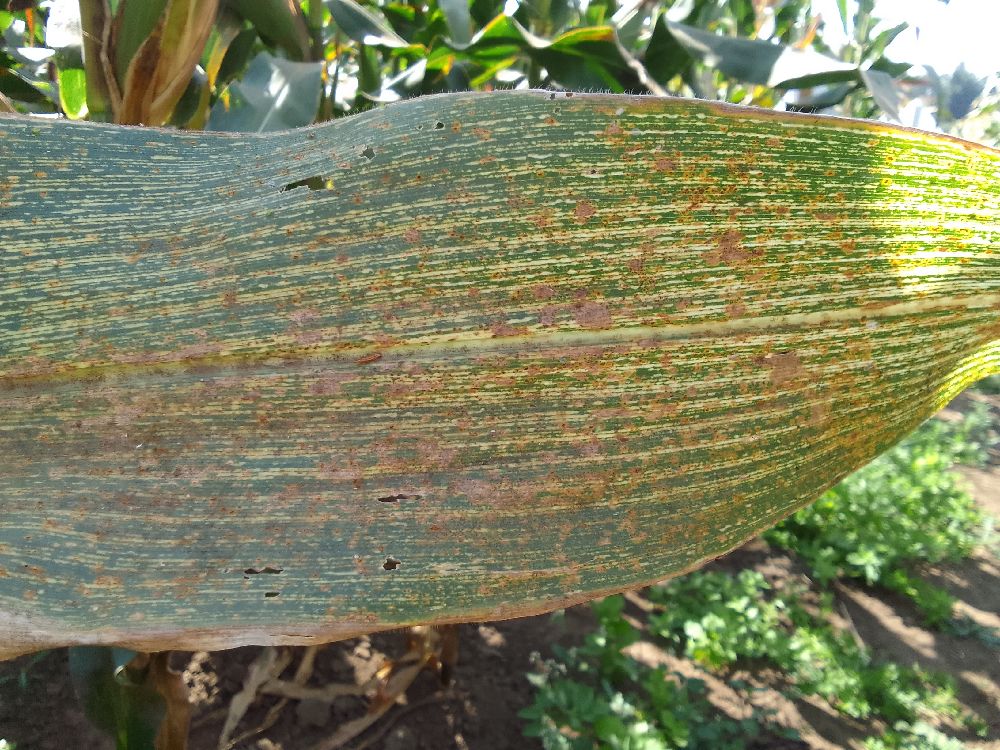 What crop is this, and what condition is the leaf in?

maize, maize streak virus
